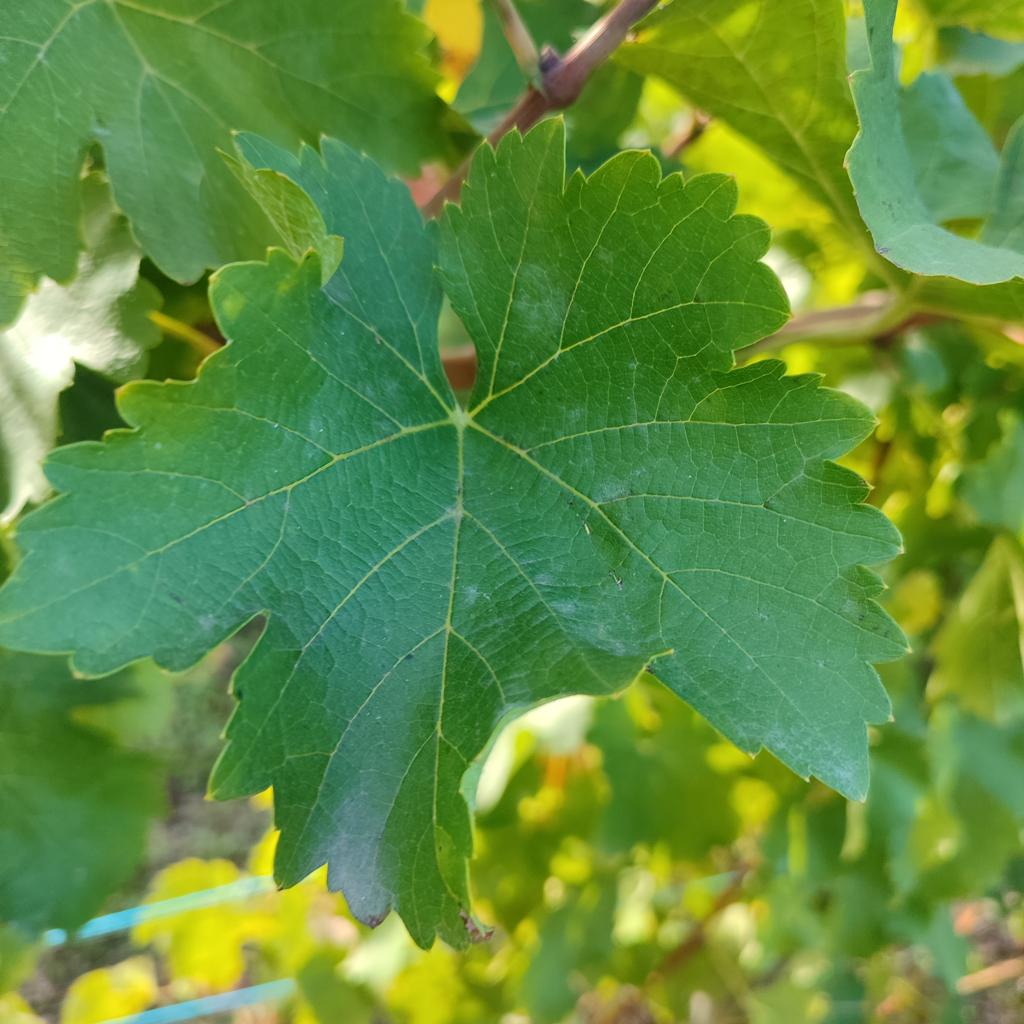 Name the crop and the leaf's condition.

grapevine, powdery mildew
